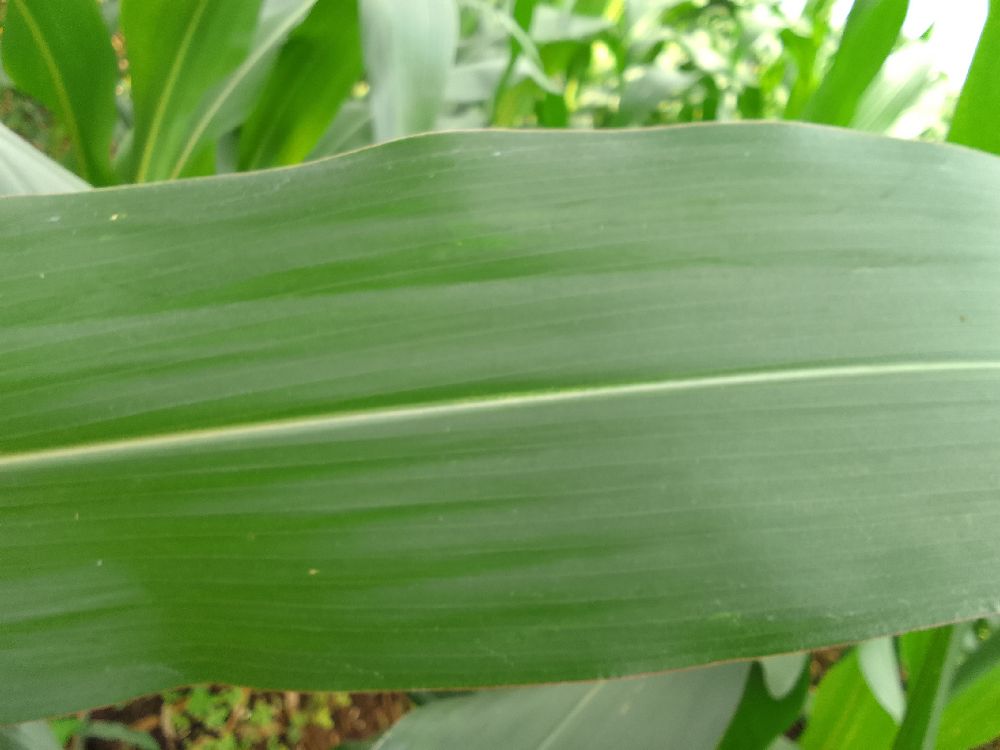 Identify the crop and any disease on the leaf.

maize, healthy
